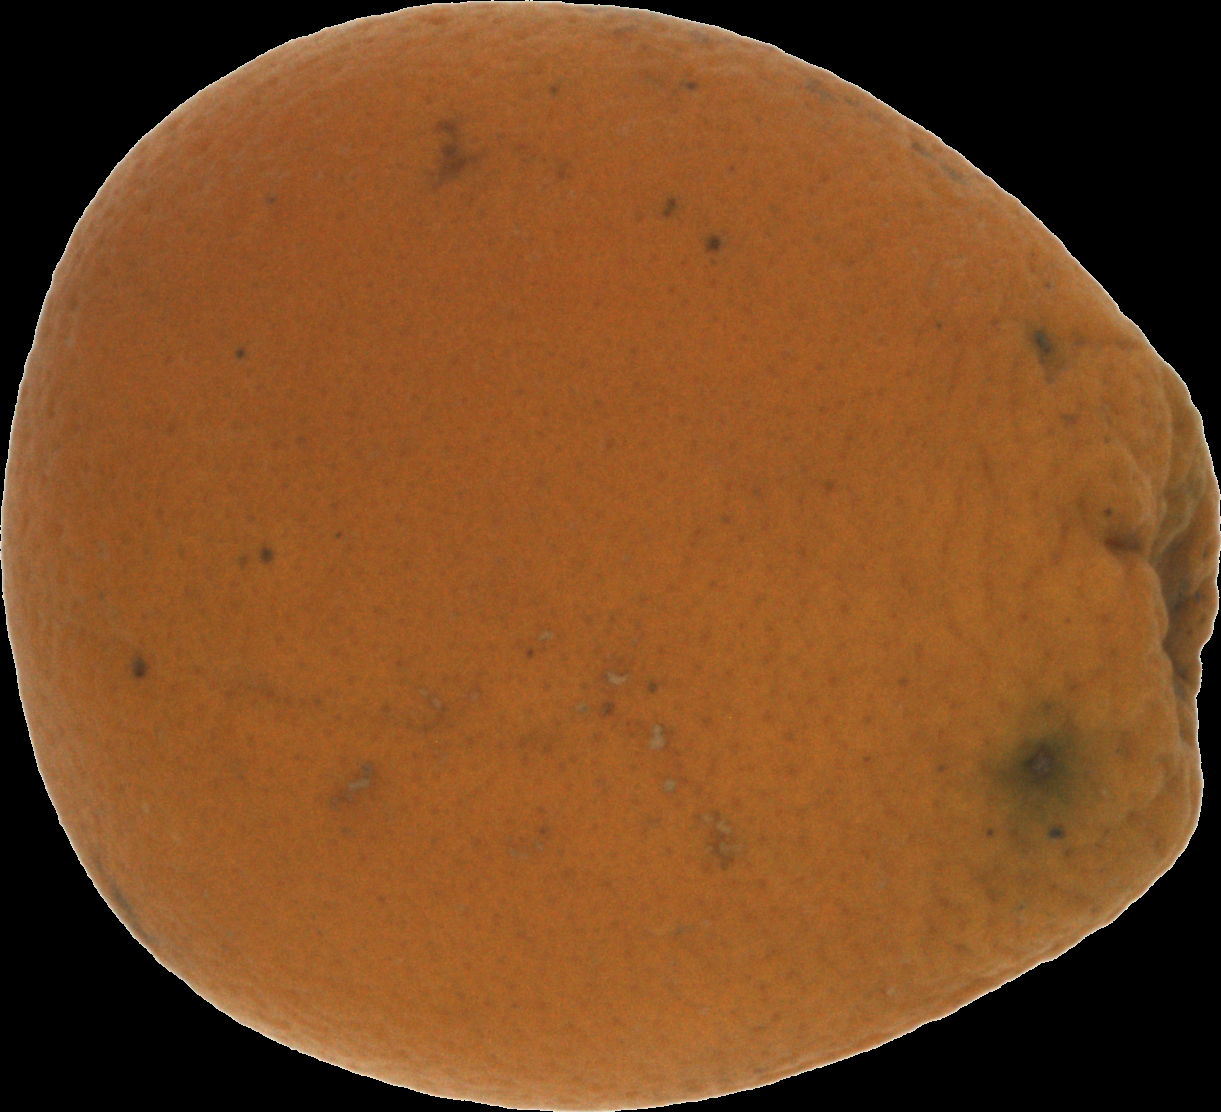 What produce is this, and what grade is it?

orange, bad
